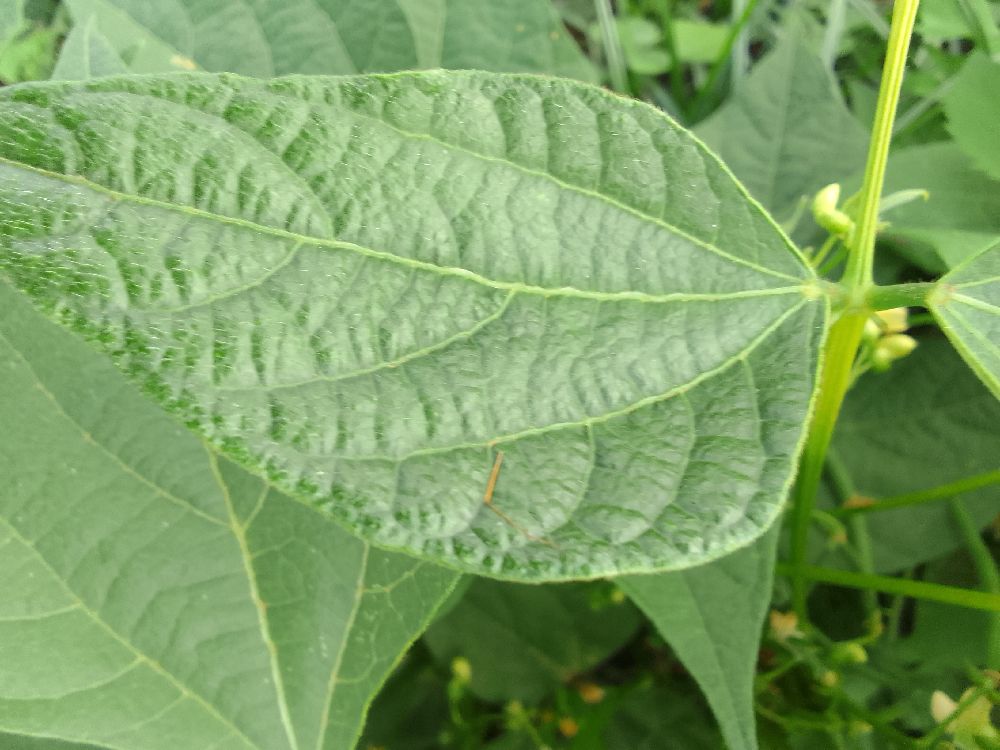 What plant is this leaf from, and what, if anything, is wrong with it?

common bean, healthy
